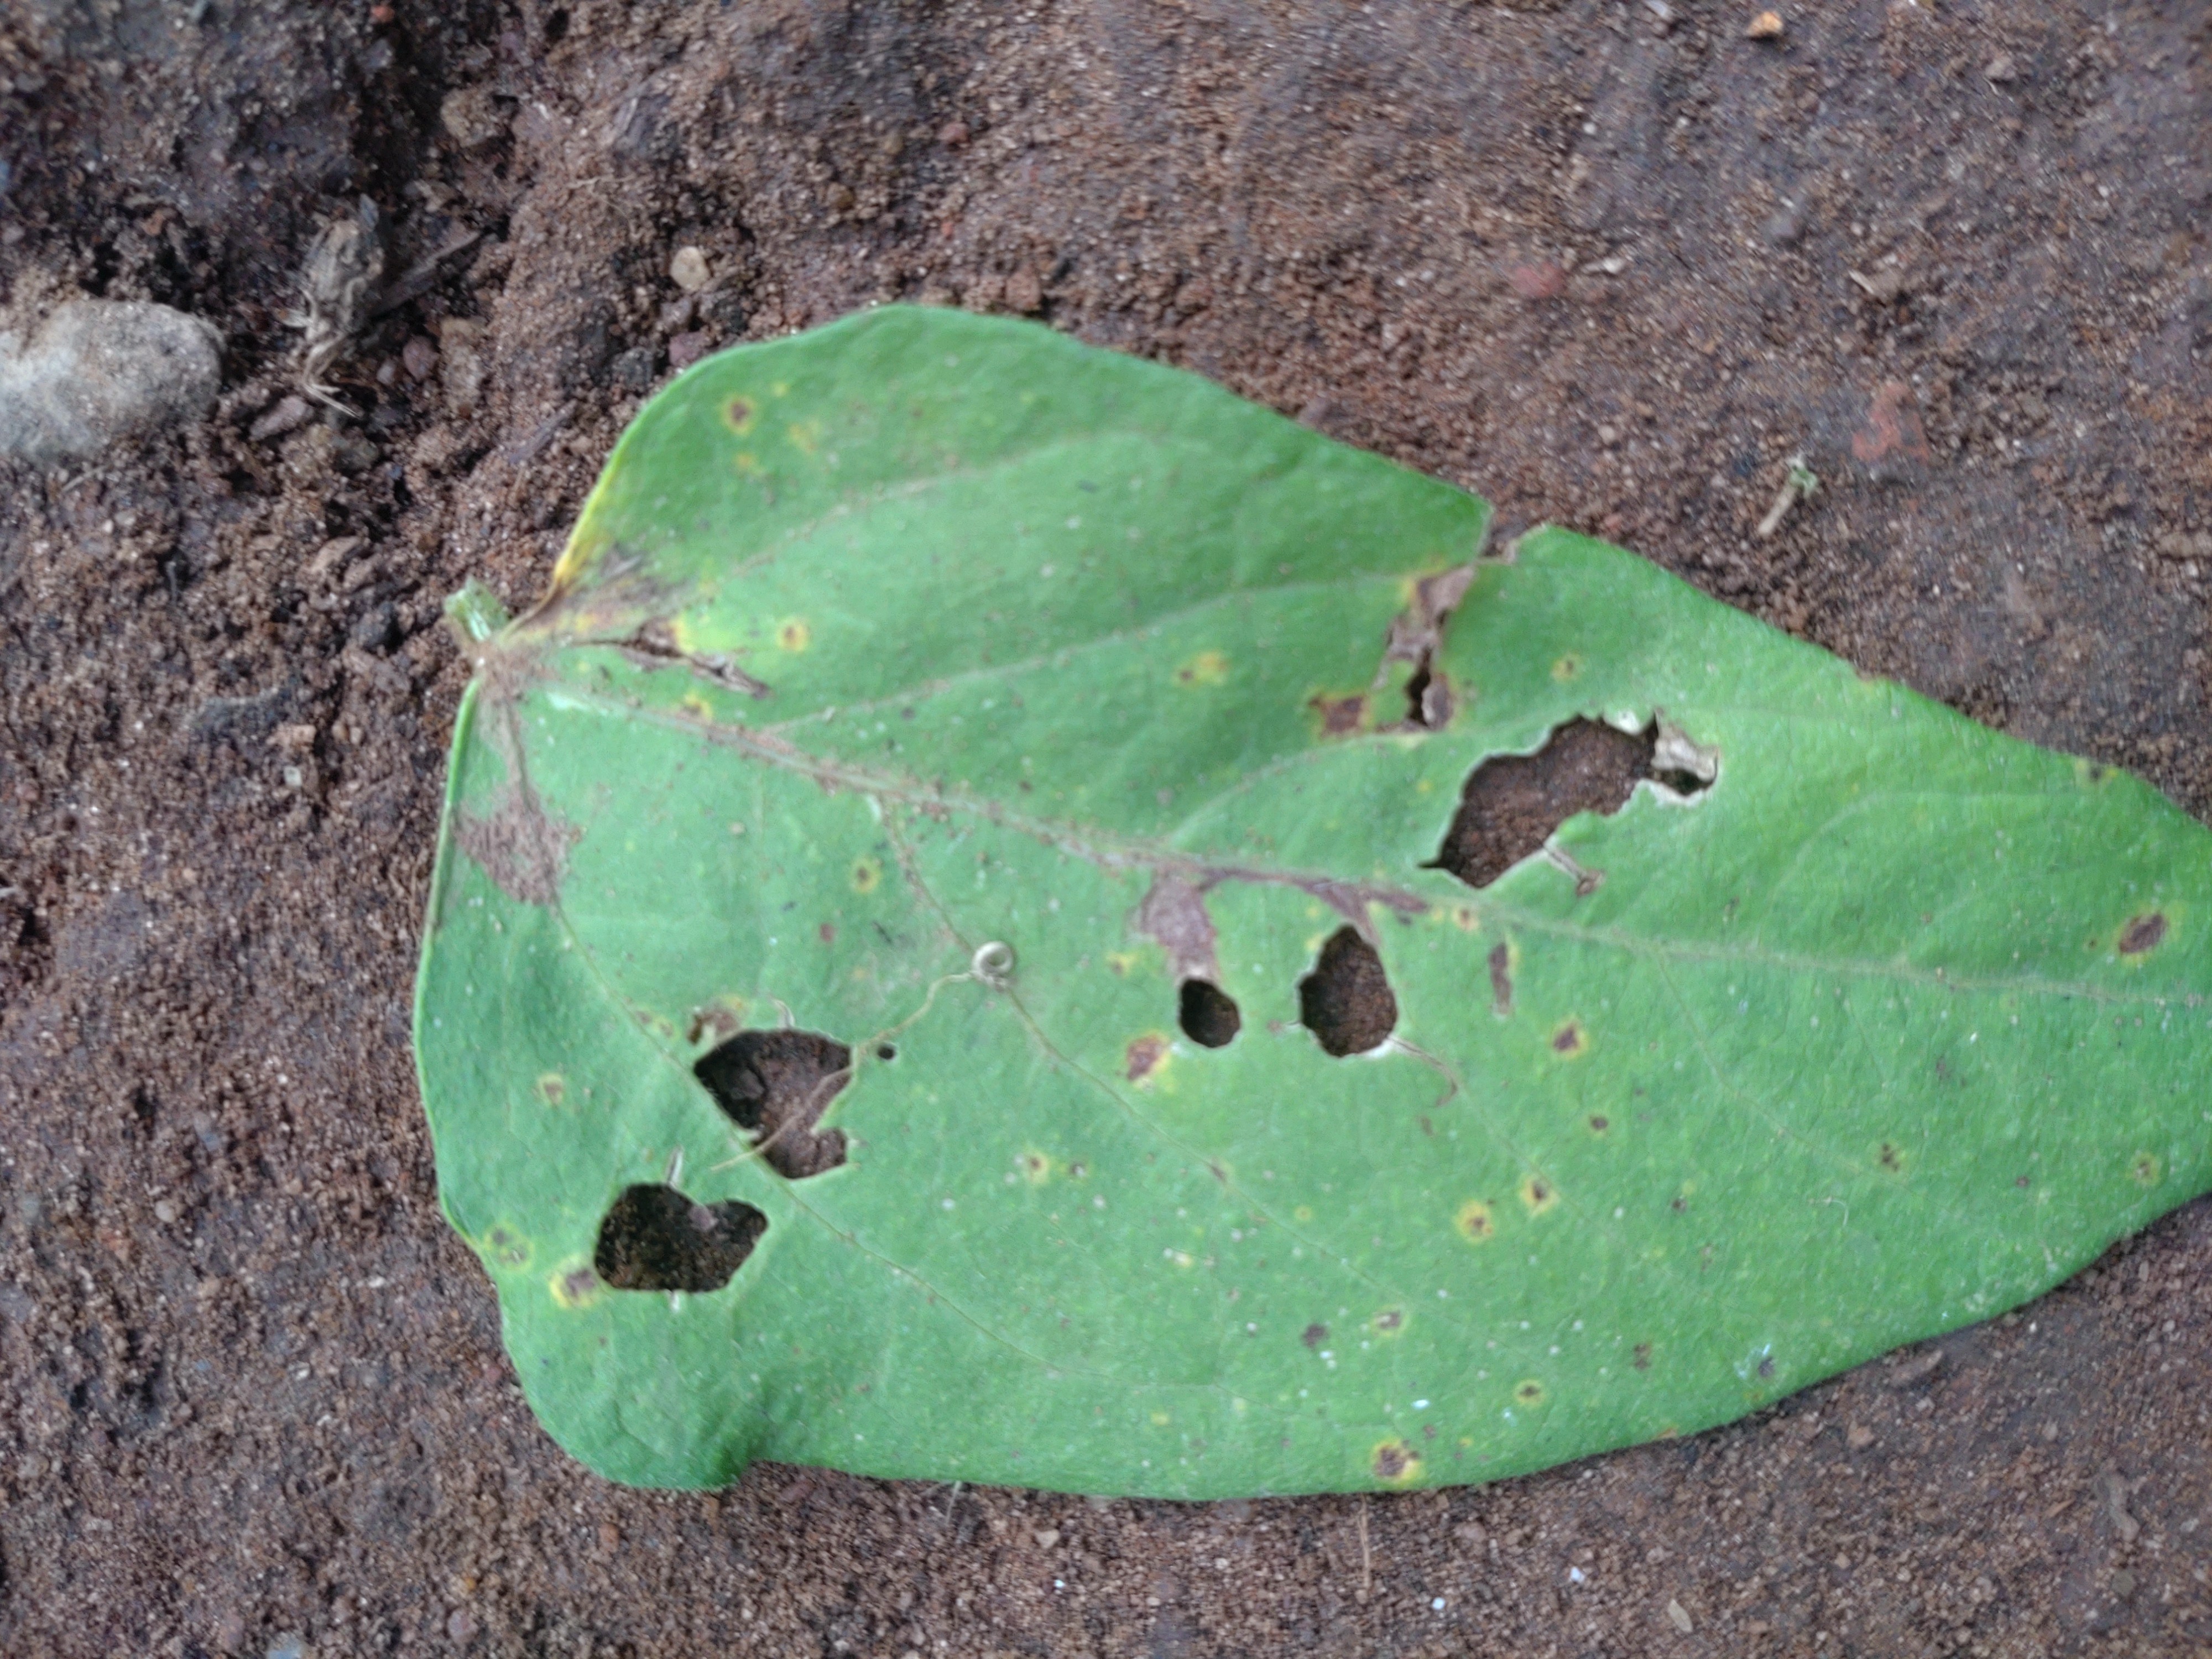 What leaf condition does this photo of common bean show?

anthracnose
